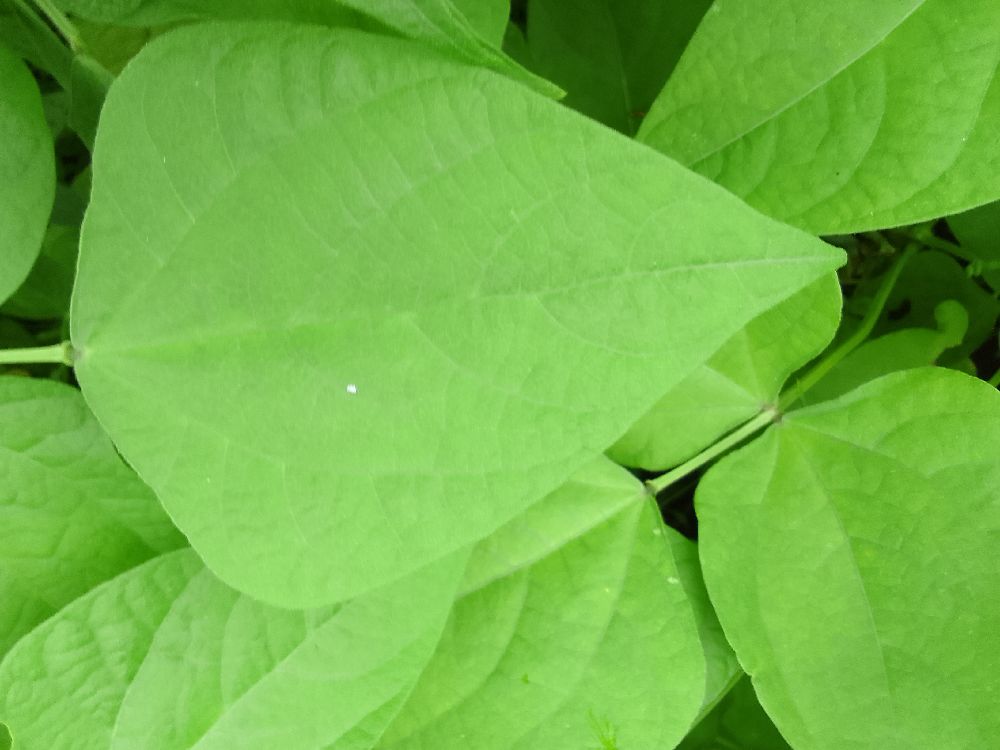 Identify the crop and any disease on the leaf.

common bean, healthy
